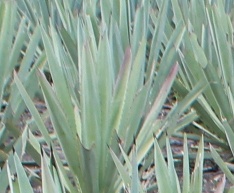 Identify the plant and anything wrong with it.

agave, healthy
